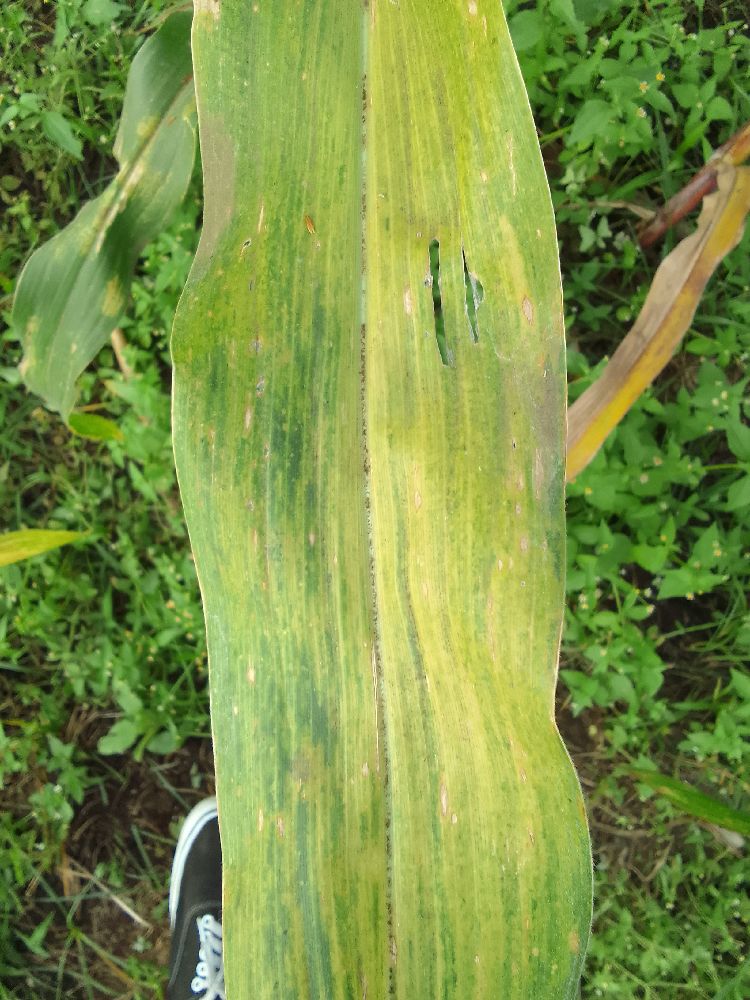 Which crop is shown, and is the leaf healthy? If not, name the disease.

maize, maize lethal necrosis
